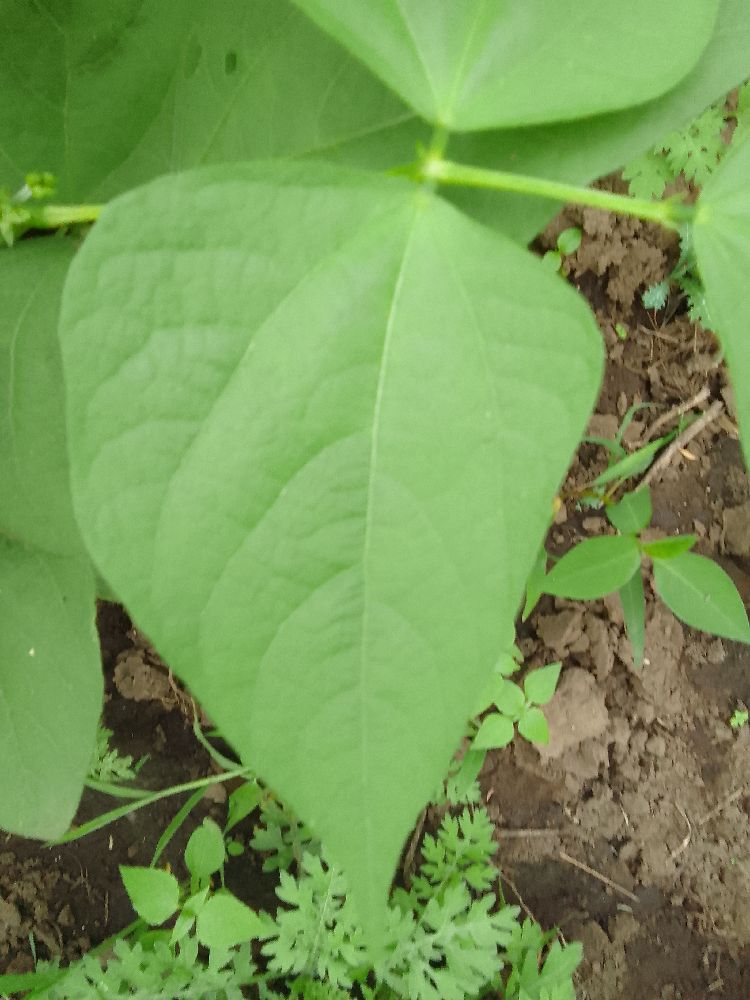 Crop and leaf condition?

common bean, healthy
